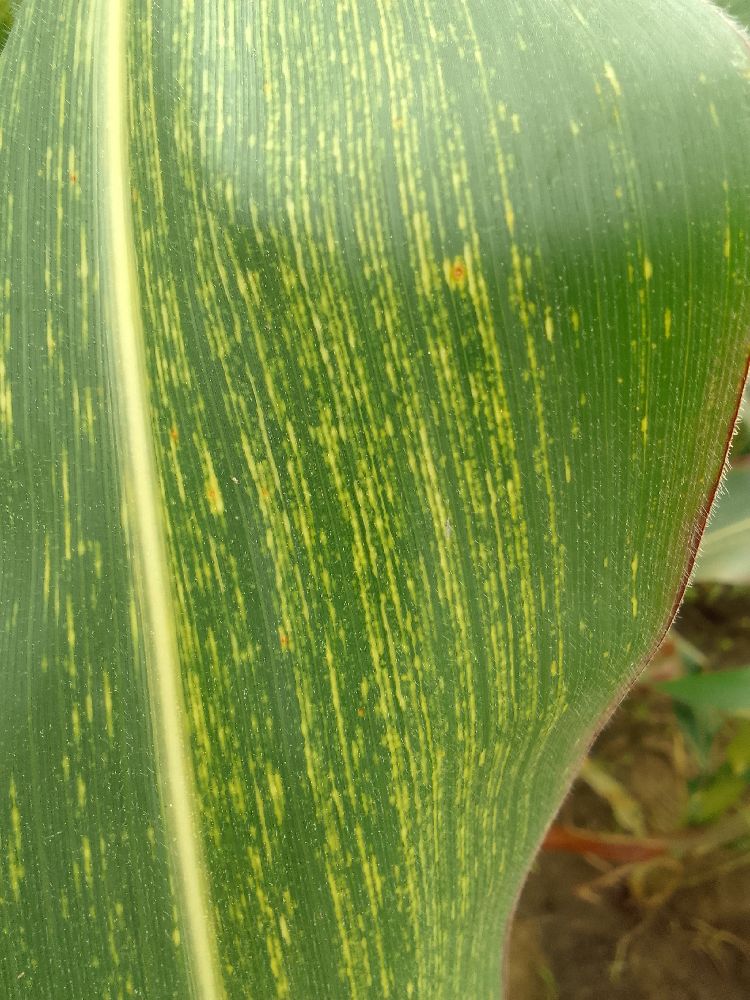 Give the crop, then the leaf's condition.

maize, maize streak virus
